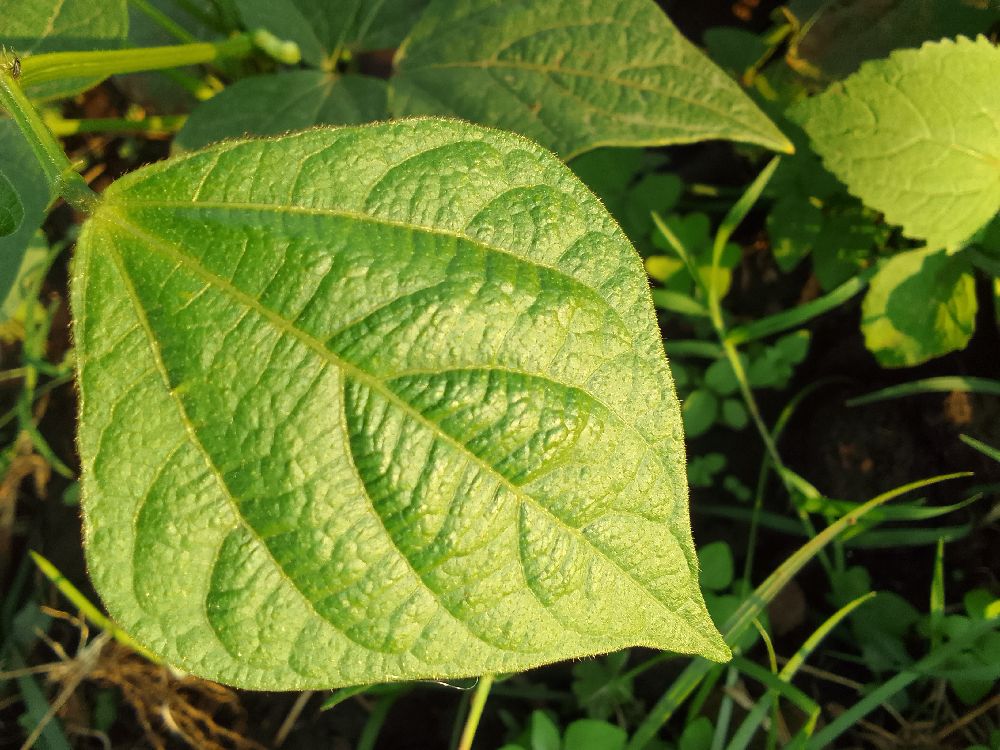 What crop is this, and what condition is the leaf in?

common bean, healthy
